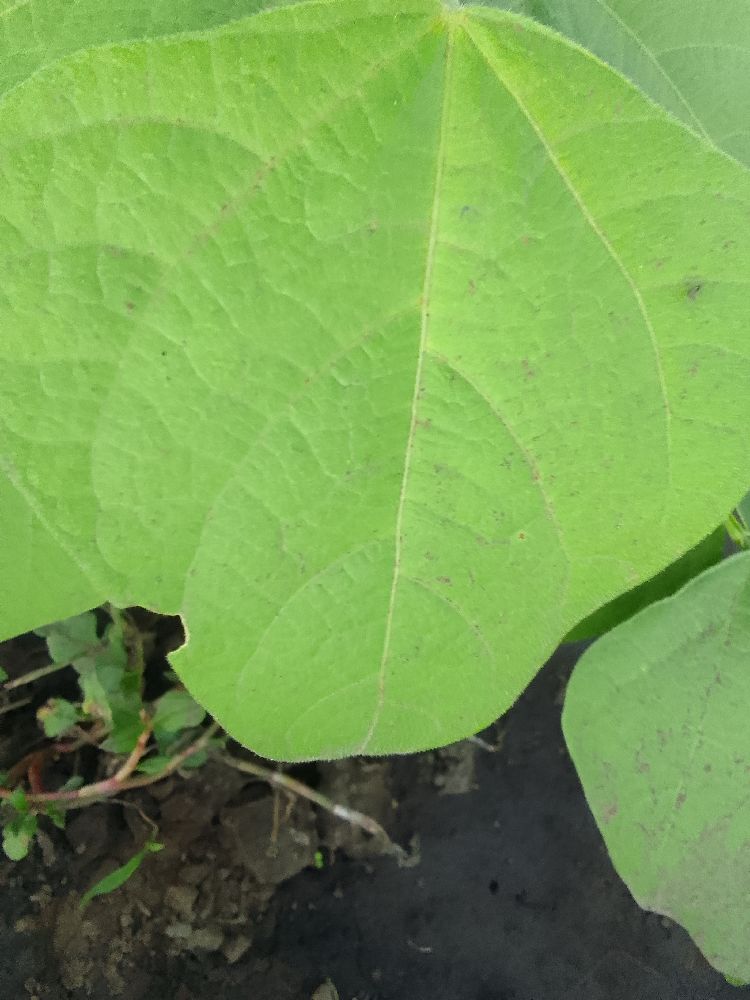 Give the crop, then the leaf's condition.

common bean, healthy
